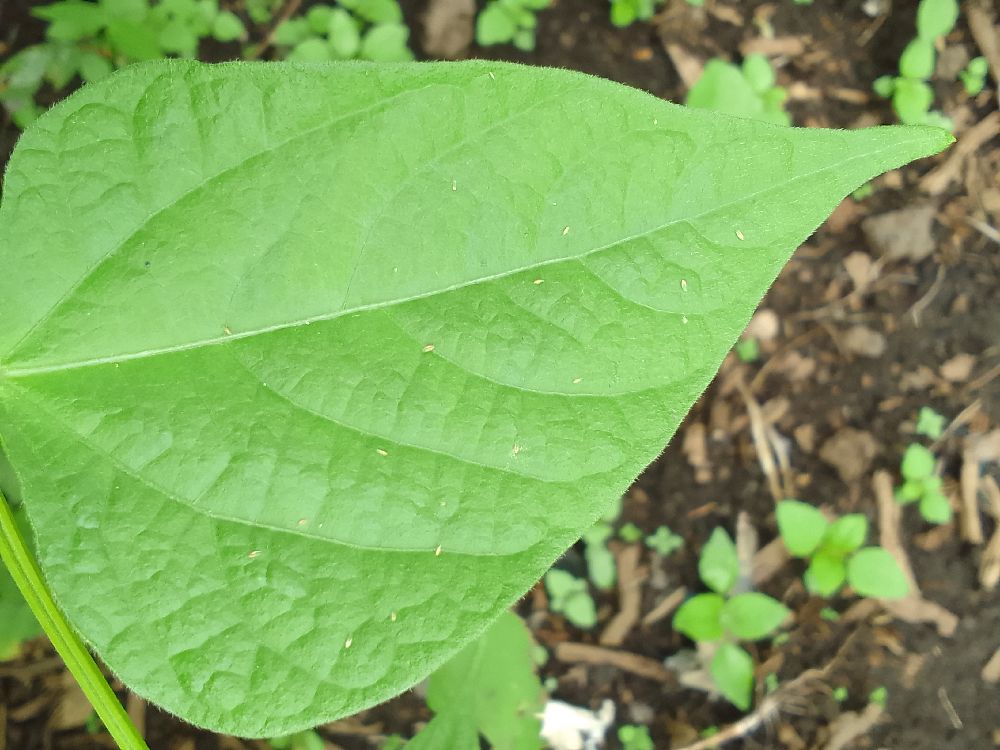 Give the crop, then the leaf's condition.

common bean, healthy
